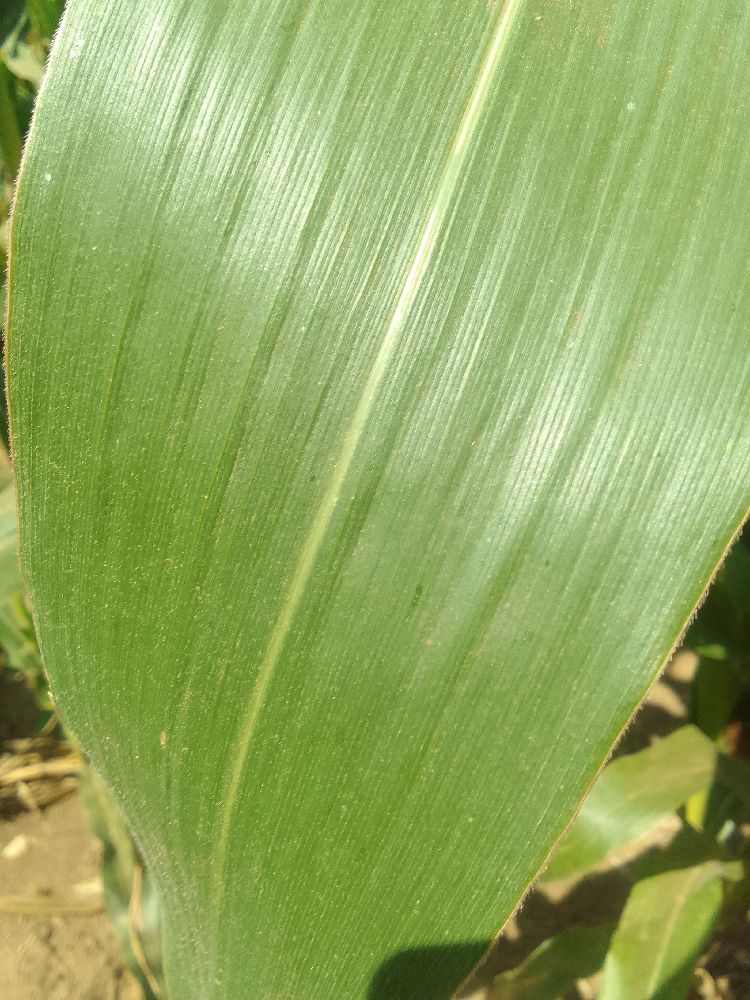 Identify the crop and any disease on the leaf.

maize, healthy
